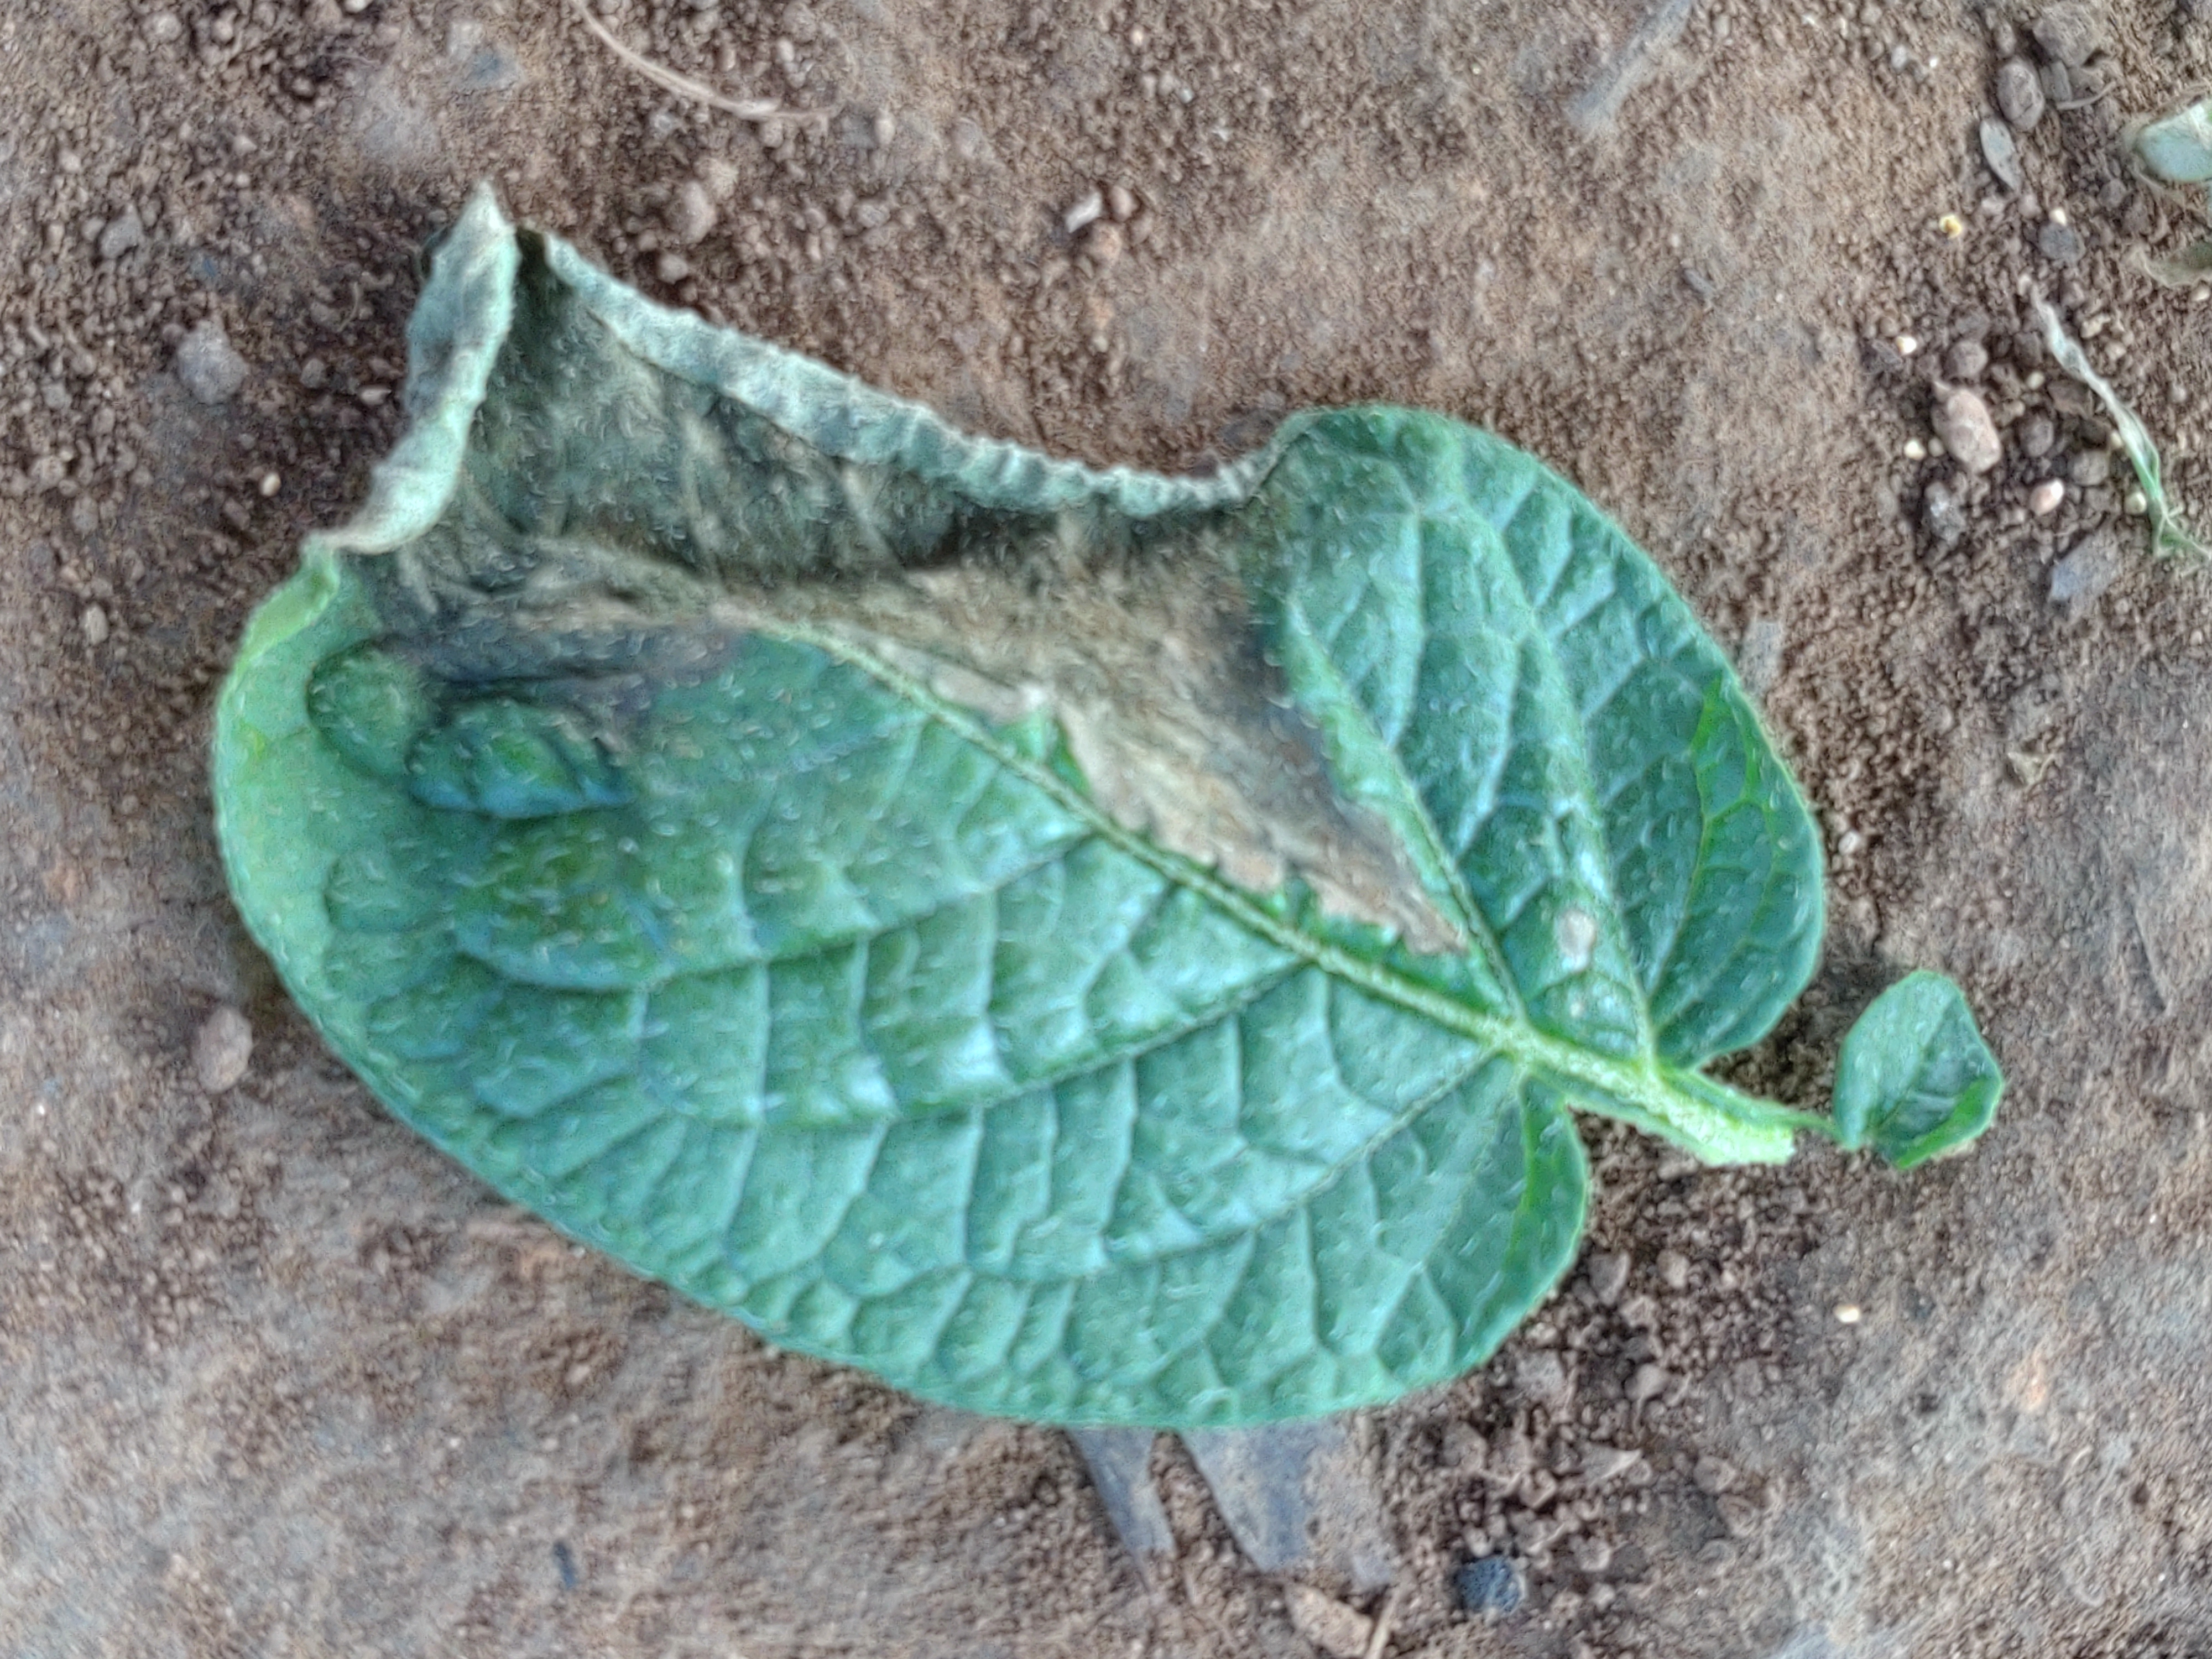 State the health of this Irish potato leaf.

early blight
